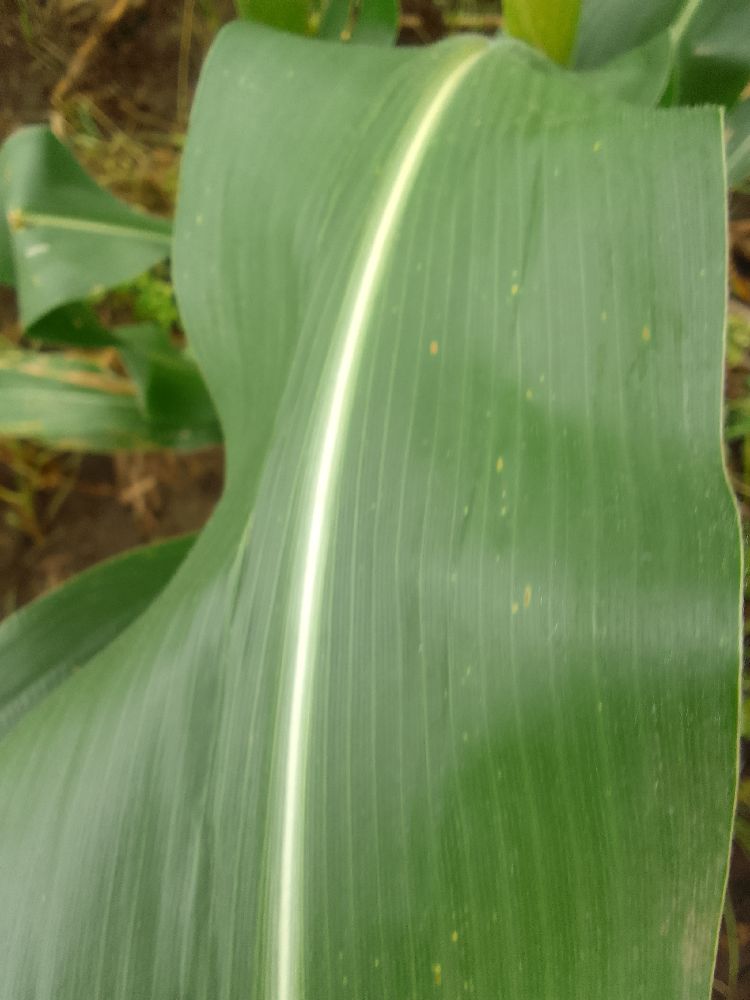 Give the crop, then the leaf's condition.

maize, healthy
